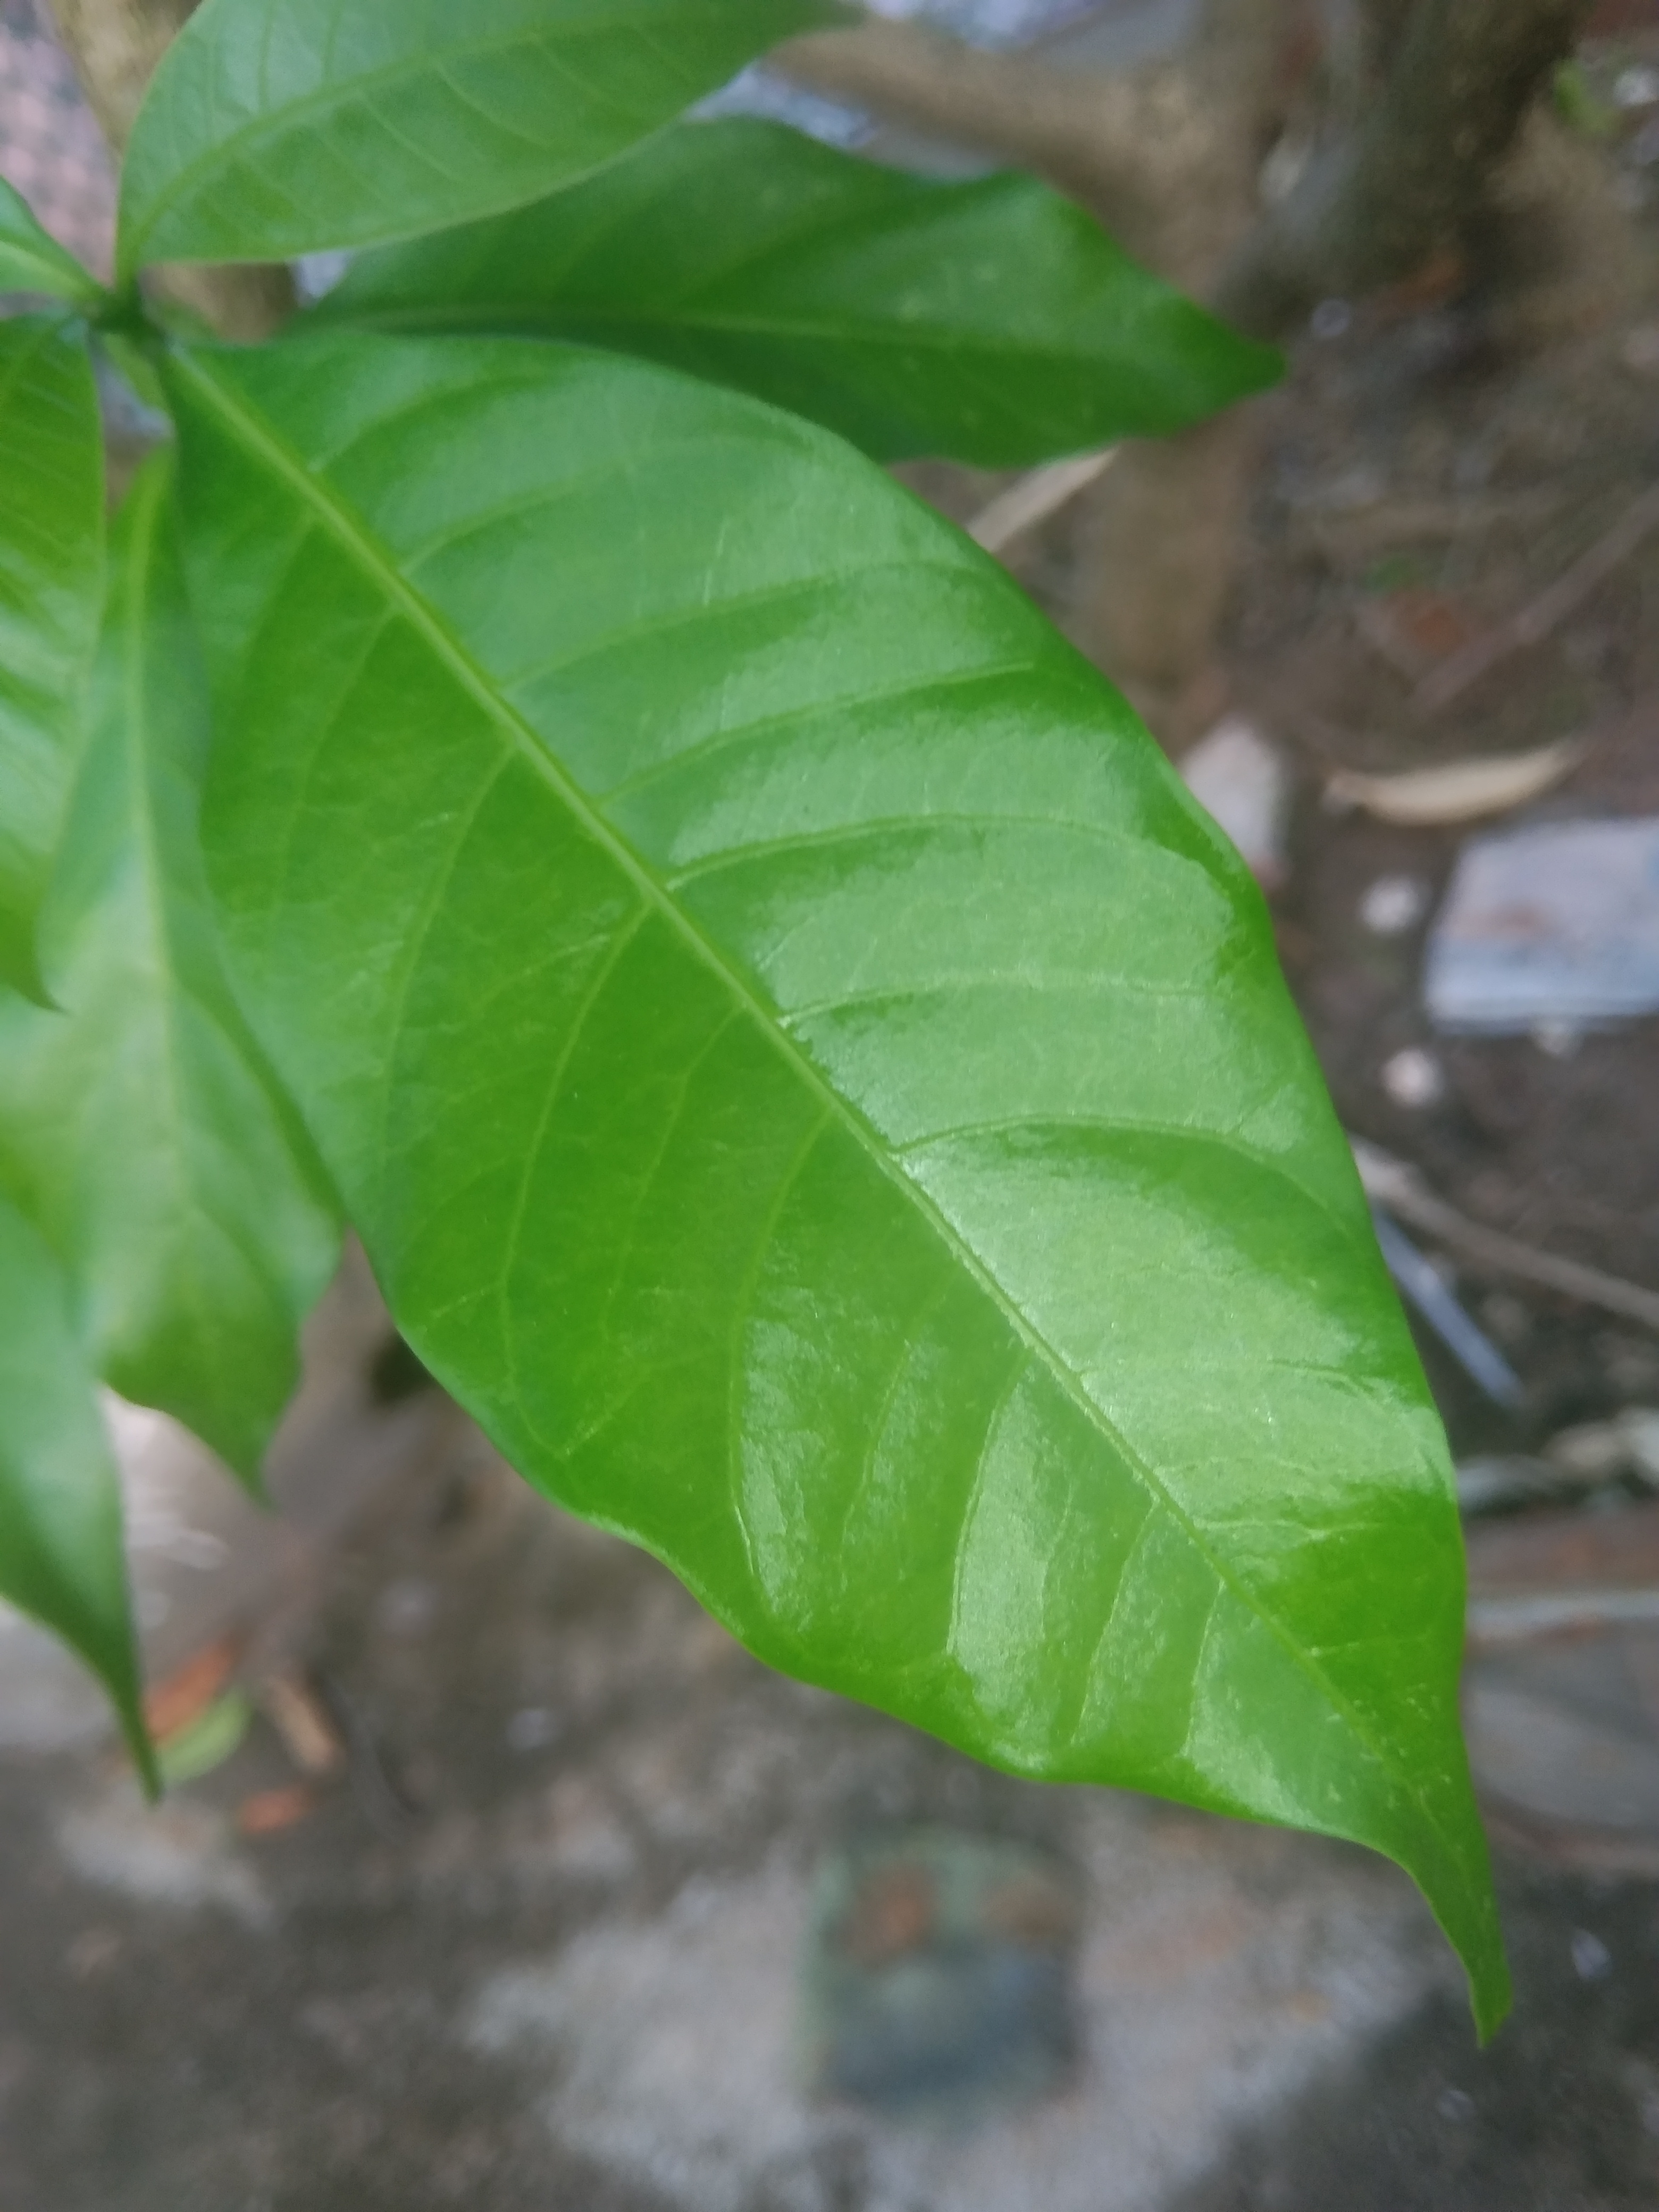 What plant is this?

togor
